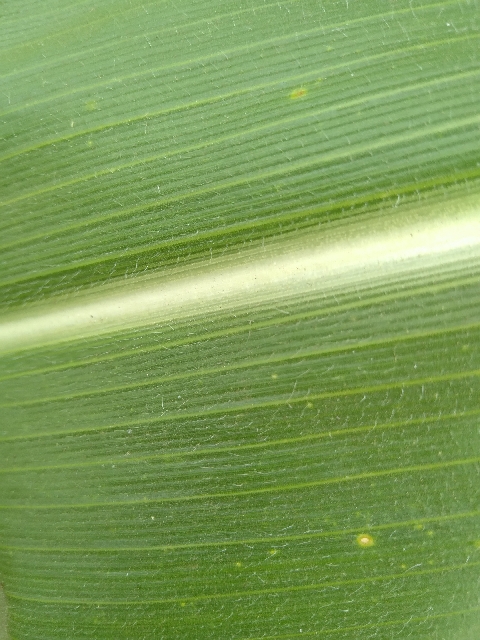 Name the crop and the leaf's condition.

maize, healthy
